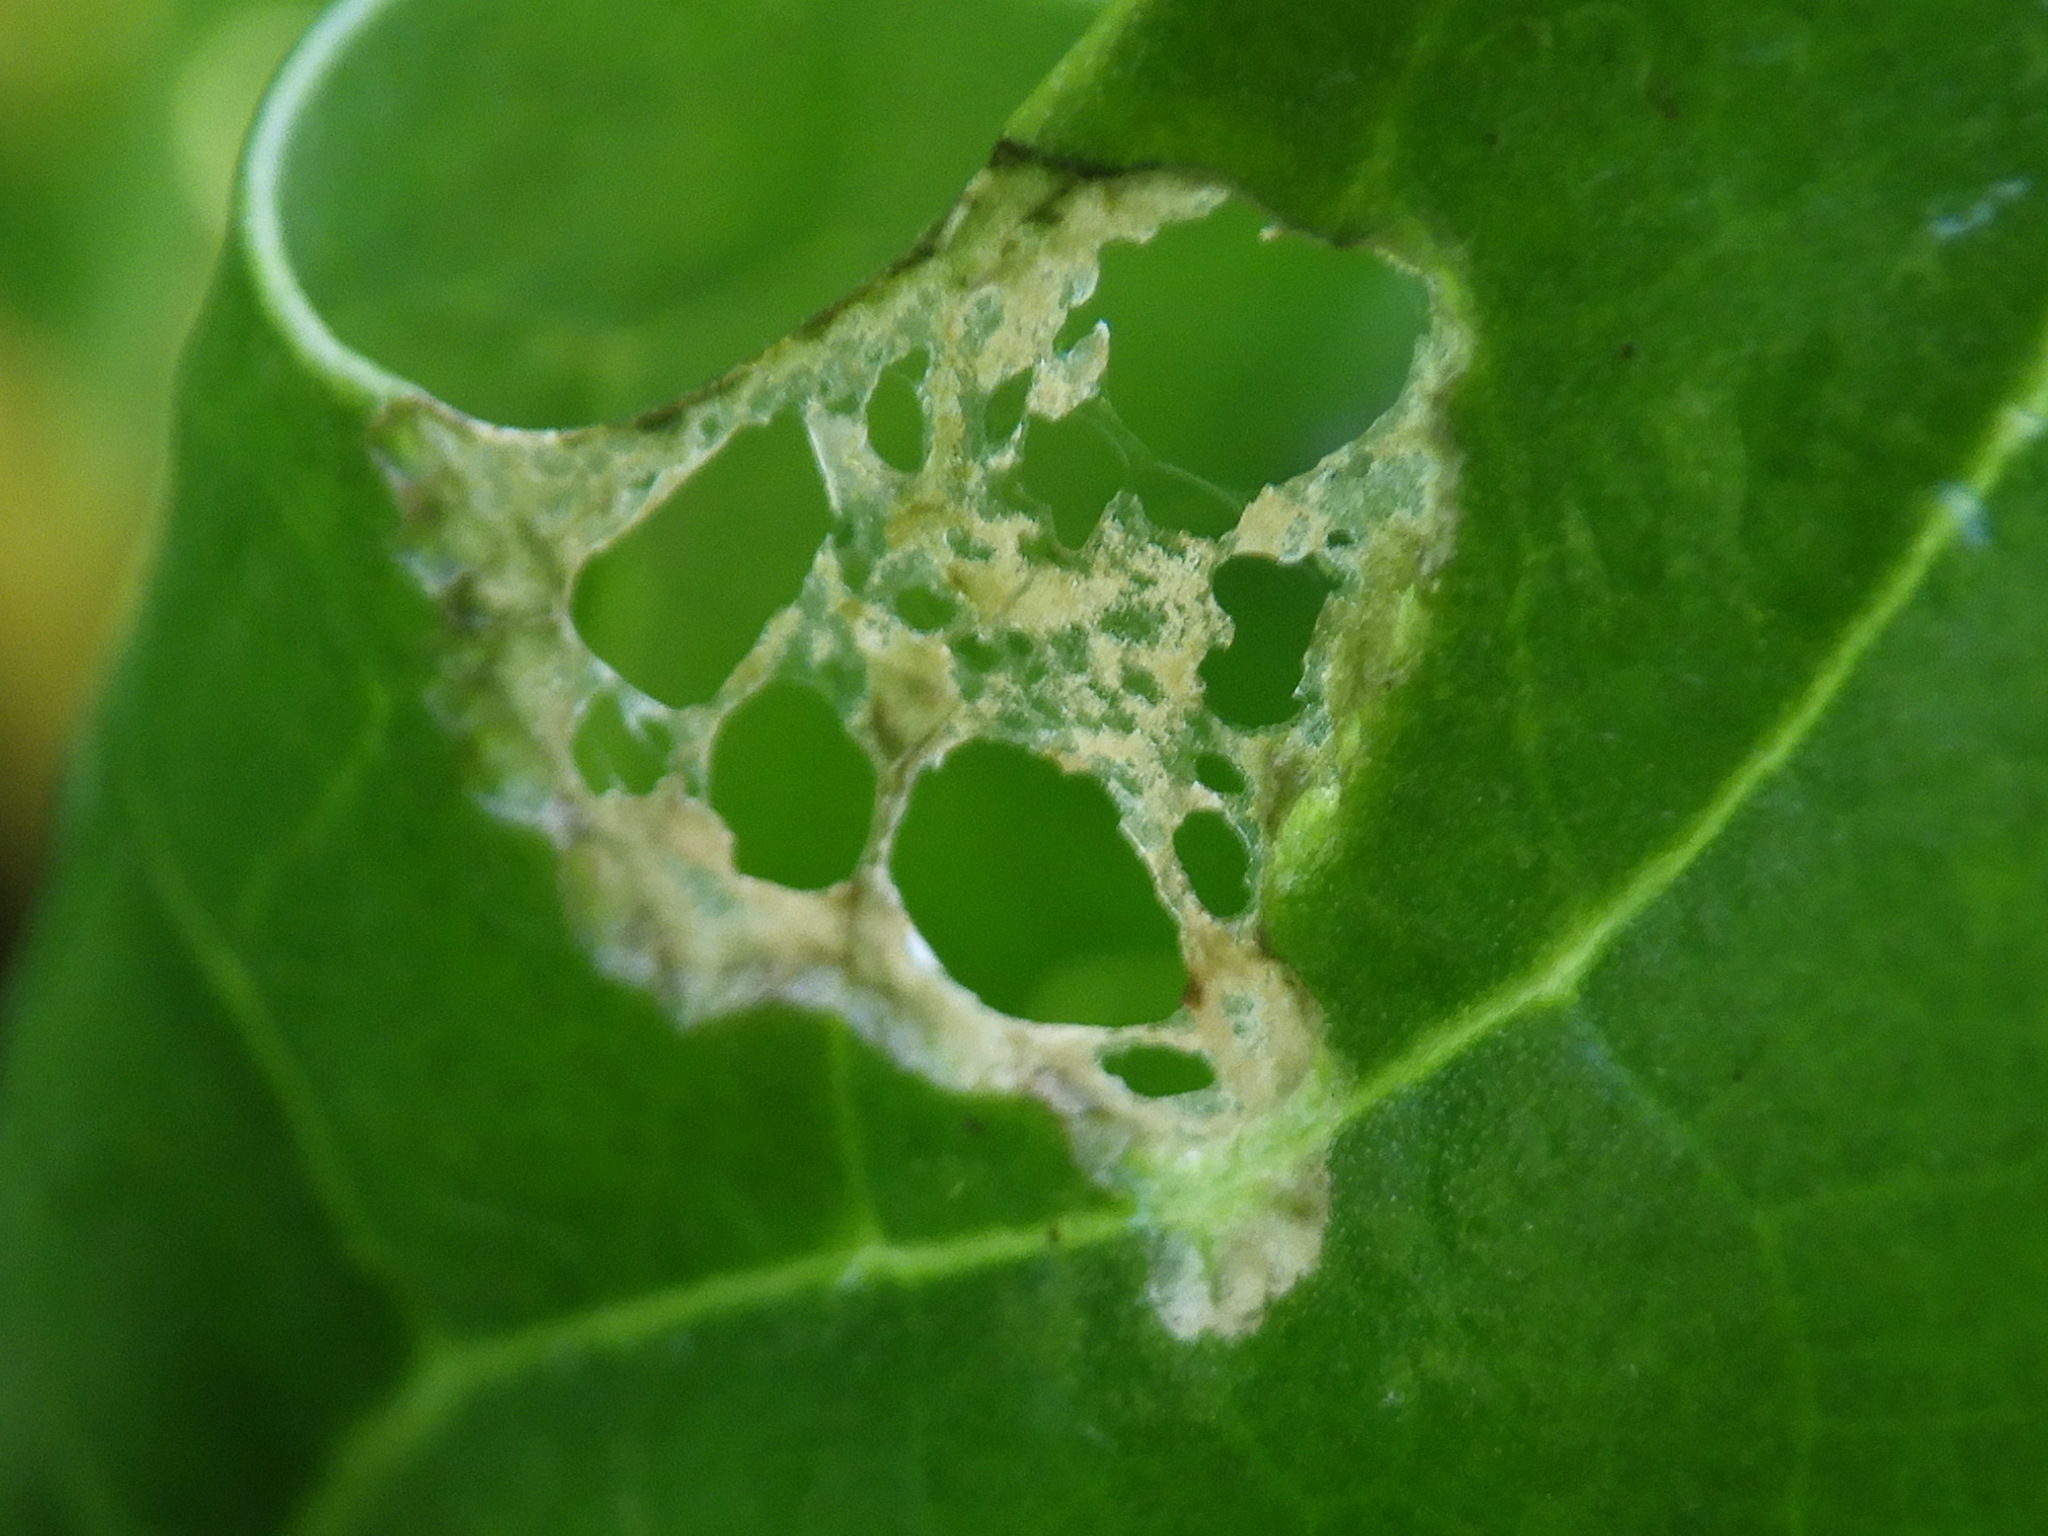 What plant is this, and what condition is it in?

chicory, phytophagous
